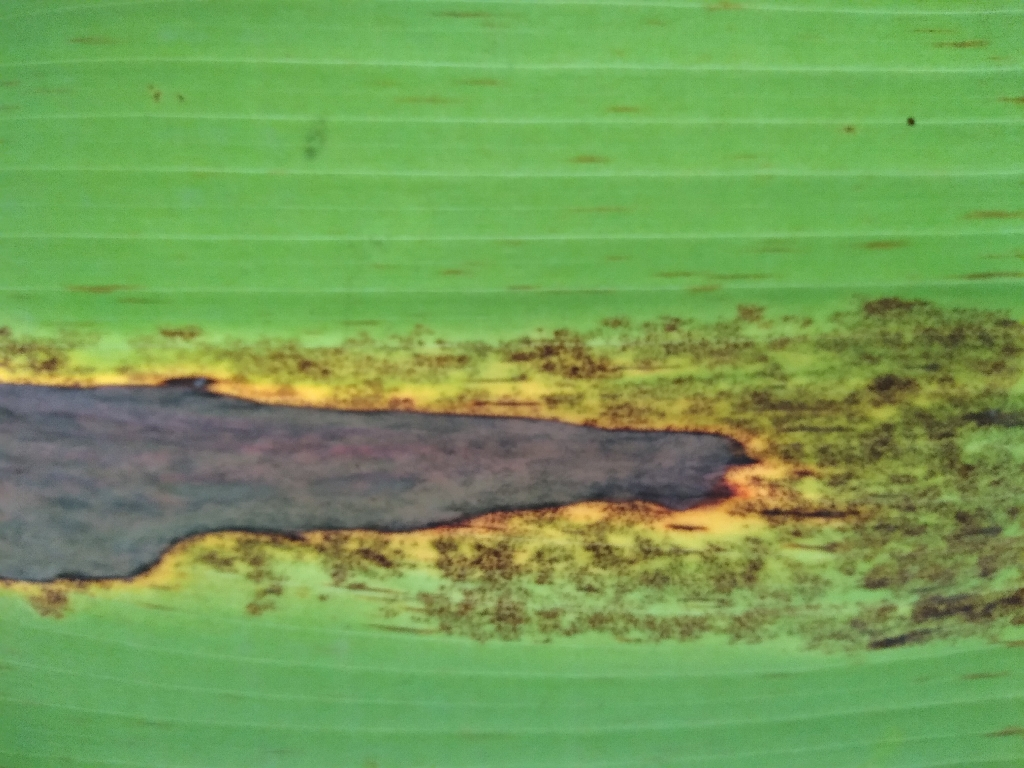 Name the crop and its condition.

banana, black sigatoka
